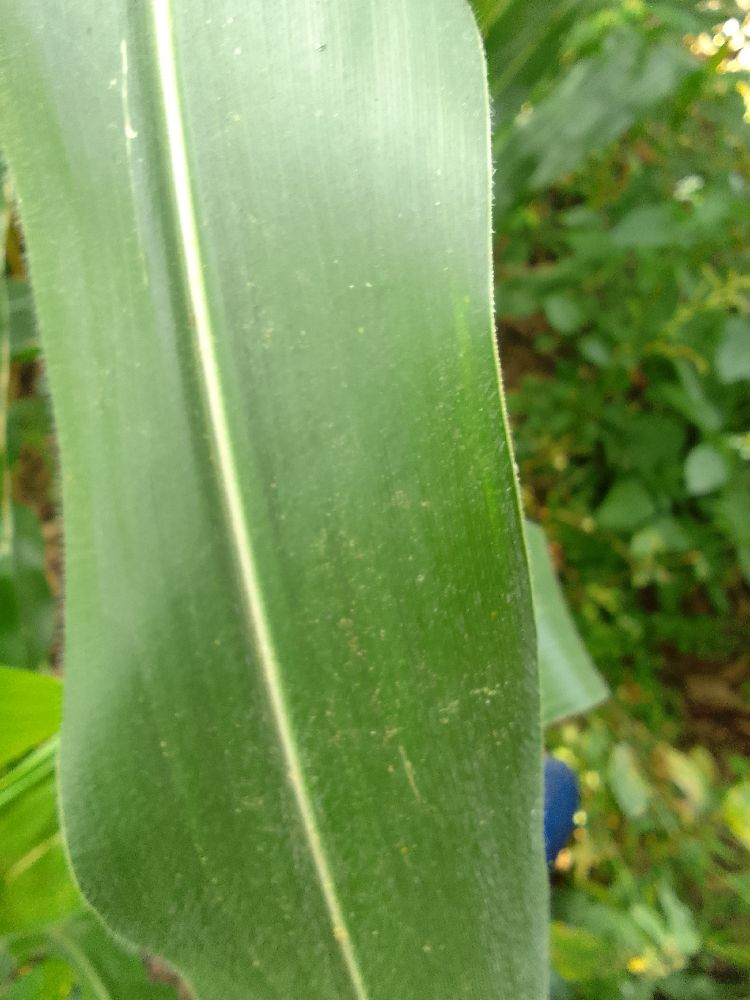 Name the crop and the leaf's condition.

maize, healthy
